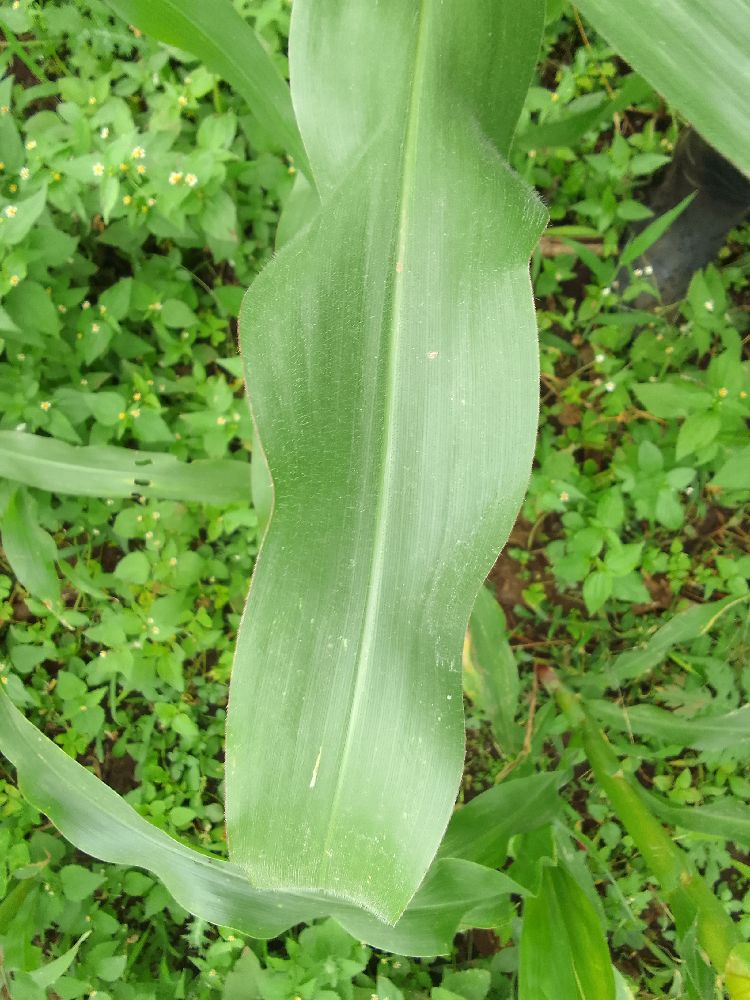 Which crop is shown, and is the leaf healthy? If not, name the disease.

maize, healthy
